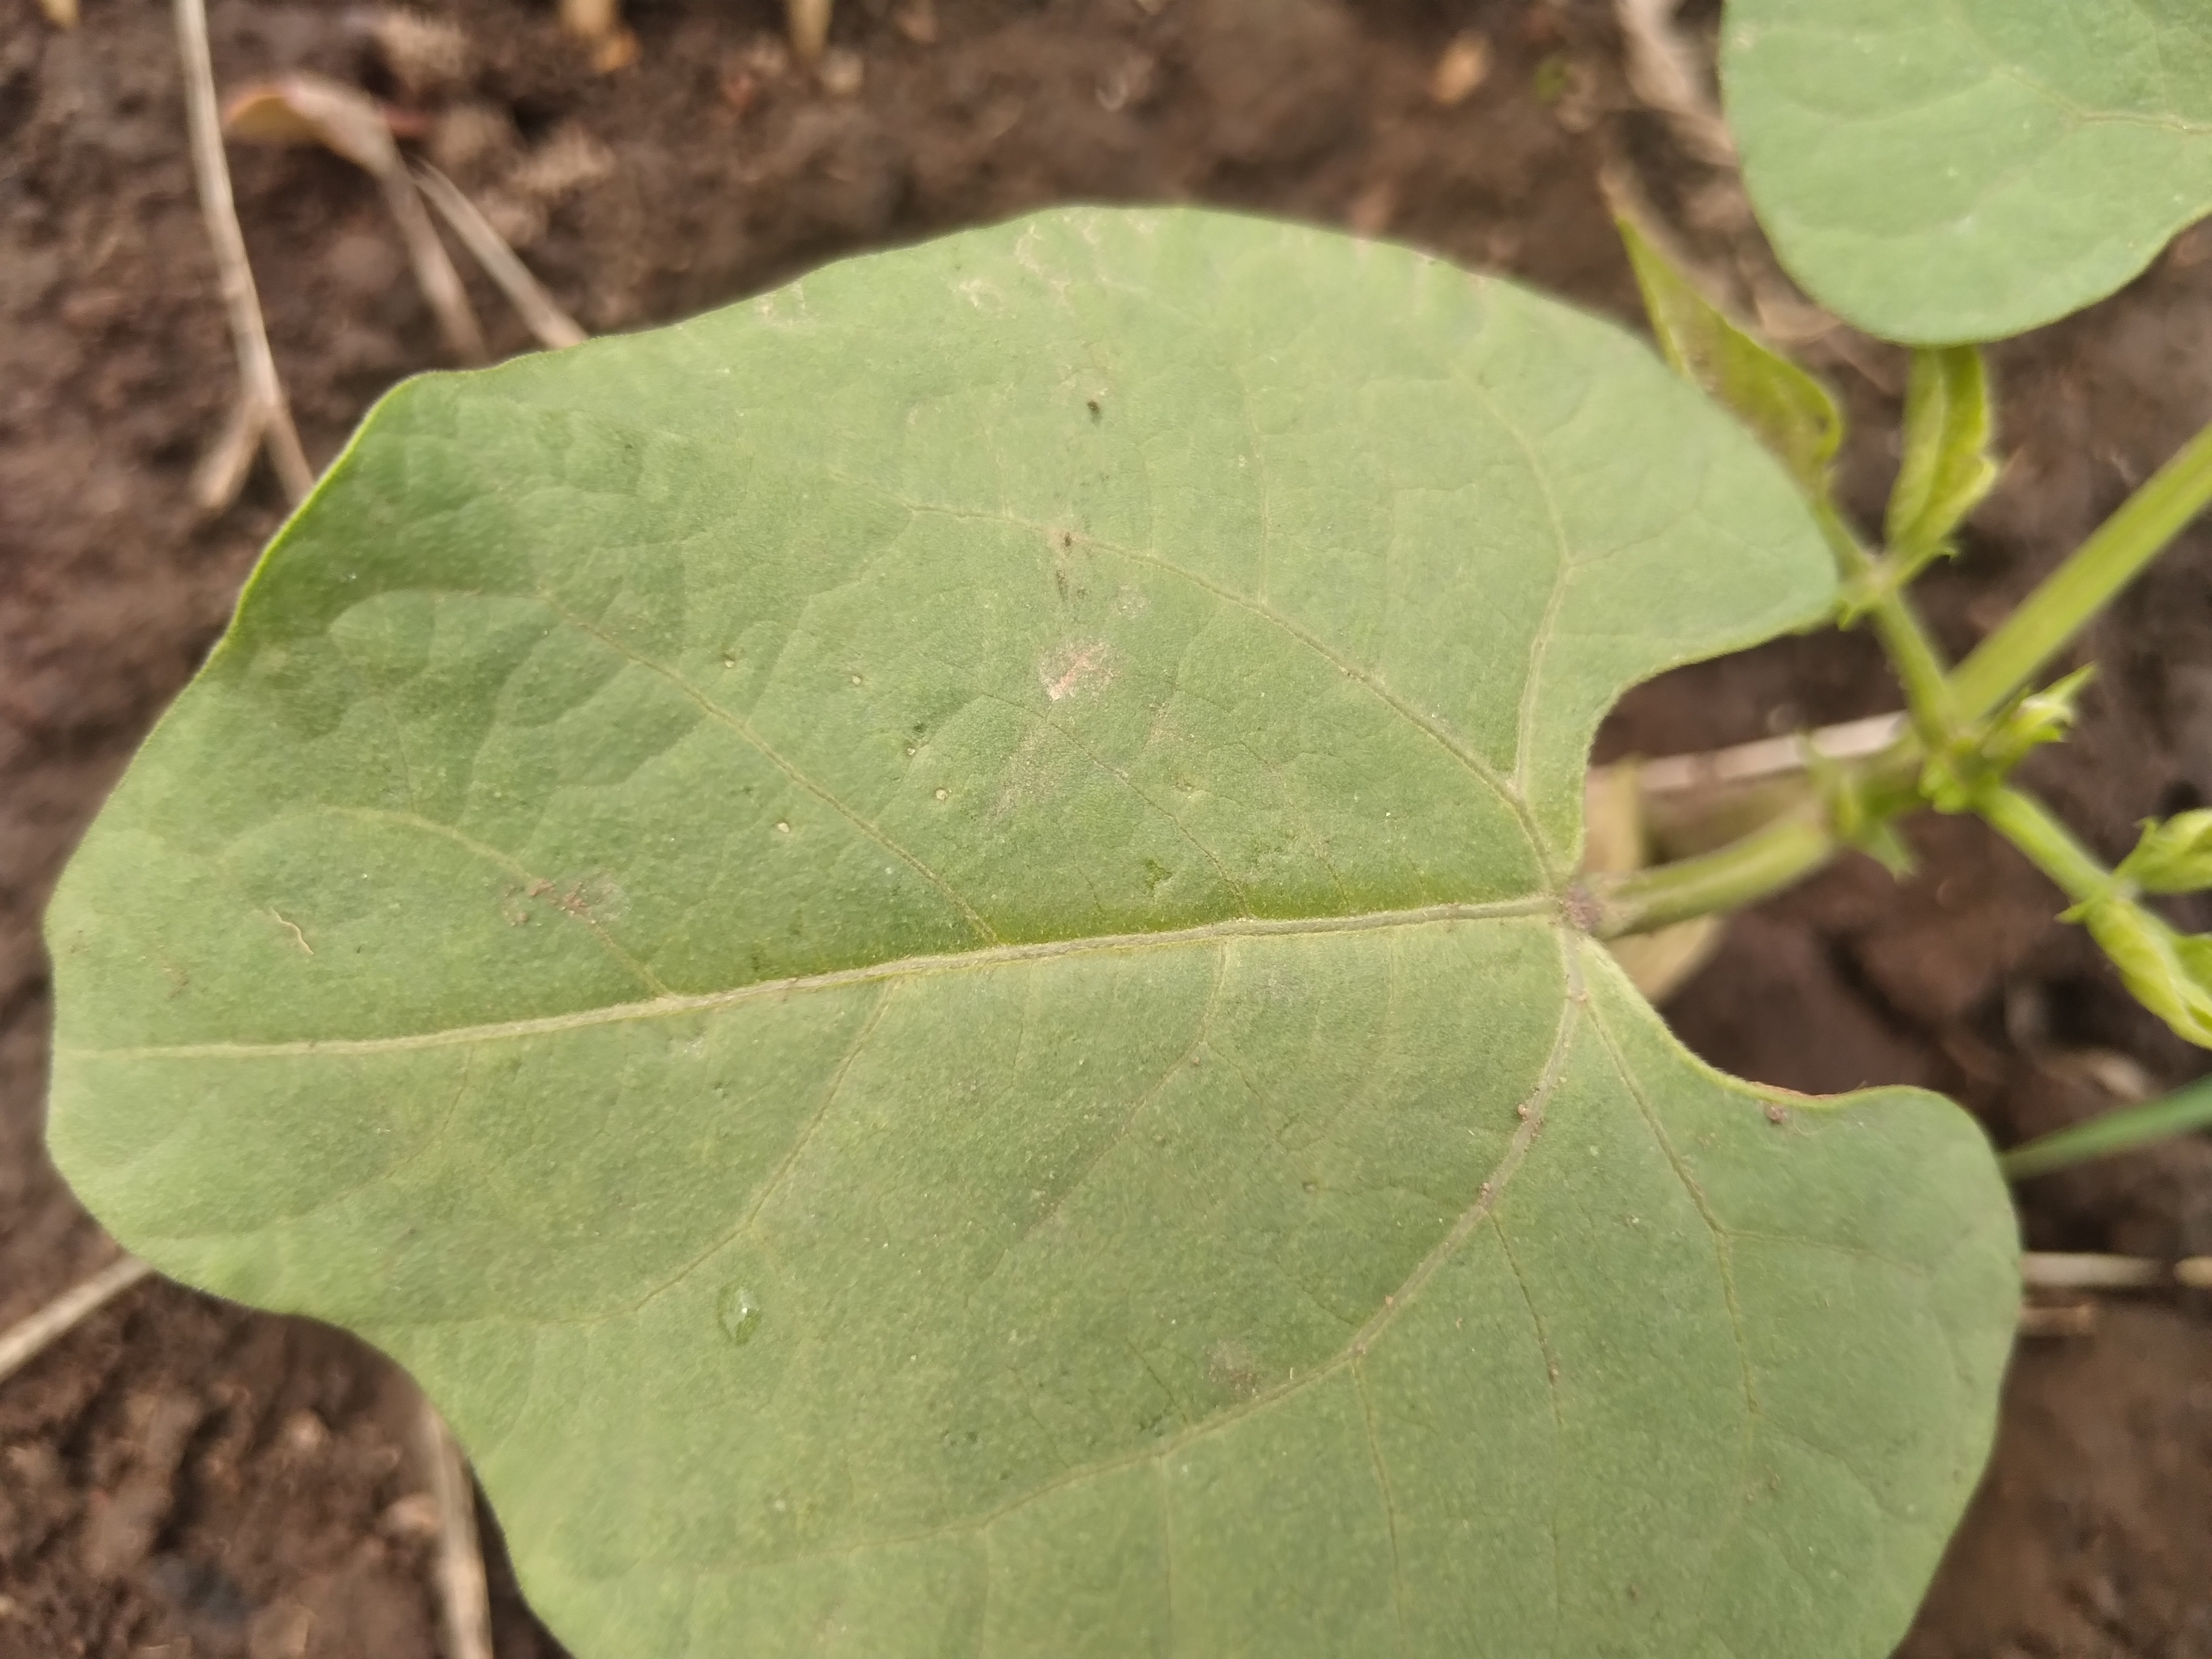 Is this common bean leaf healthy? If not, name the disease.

healthy
